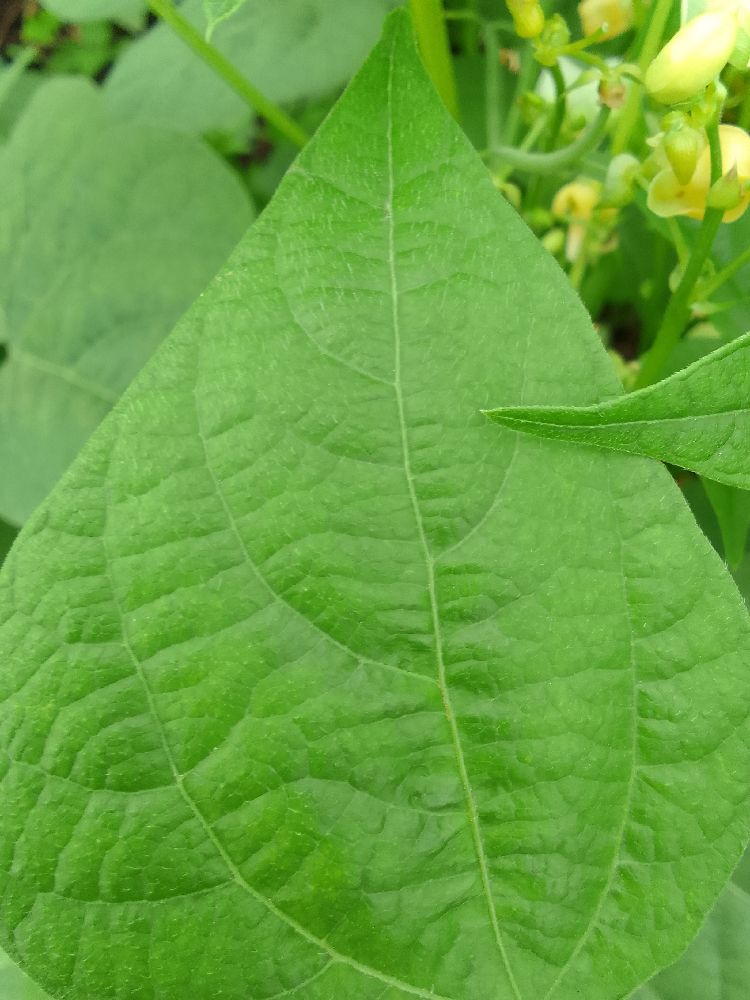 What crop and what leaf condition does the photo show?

common bean, healthy
